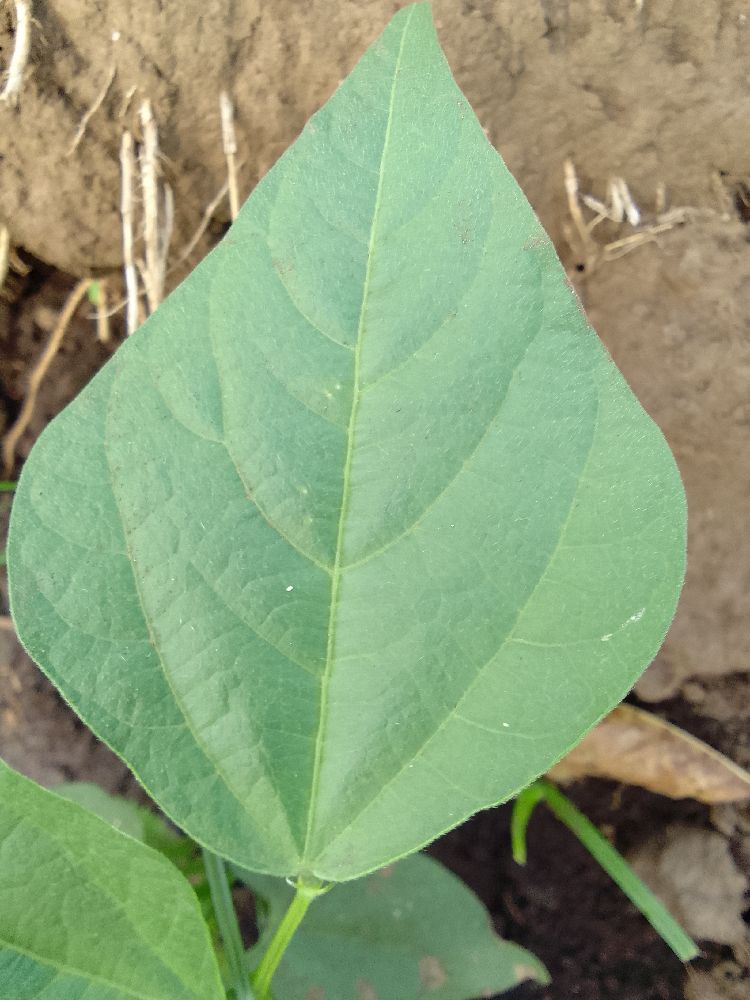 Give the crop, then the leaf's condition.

common bean, healthy
